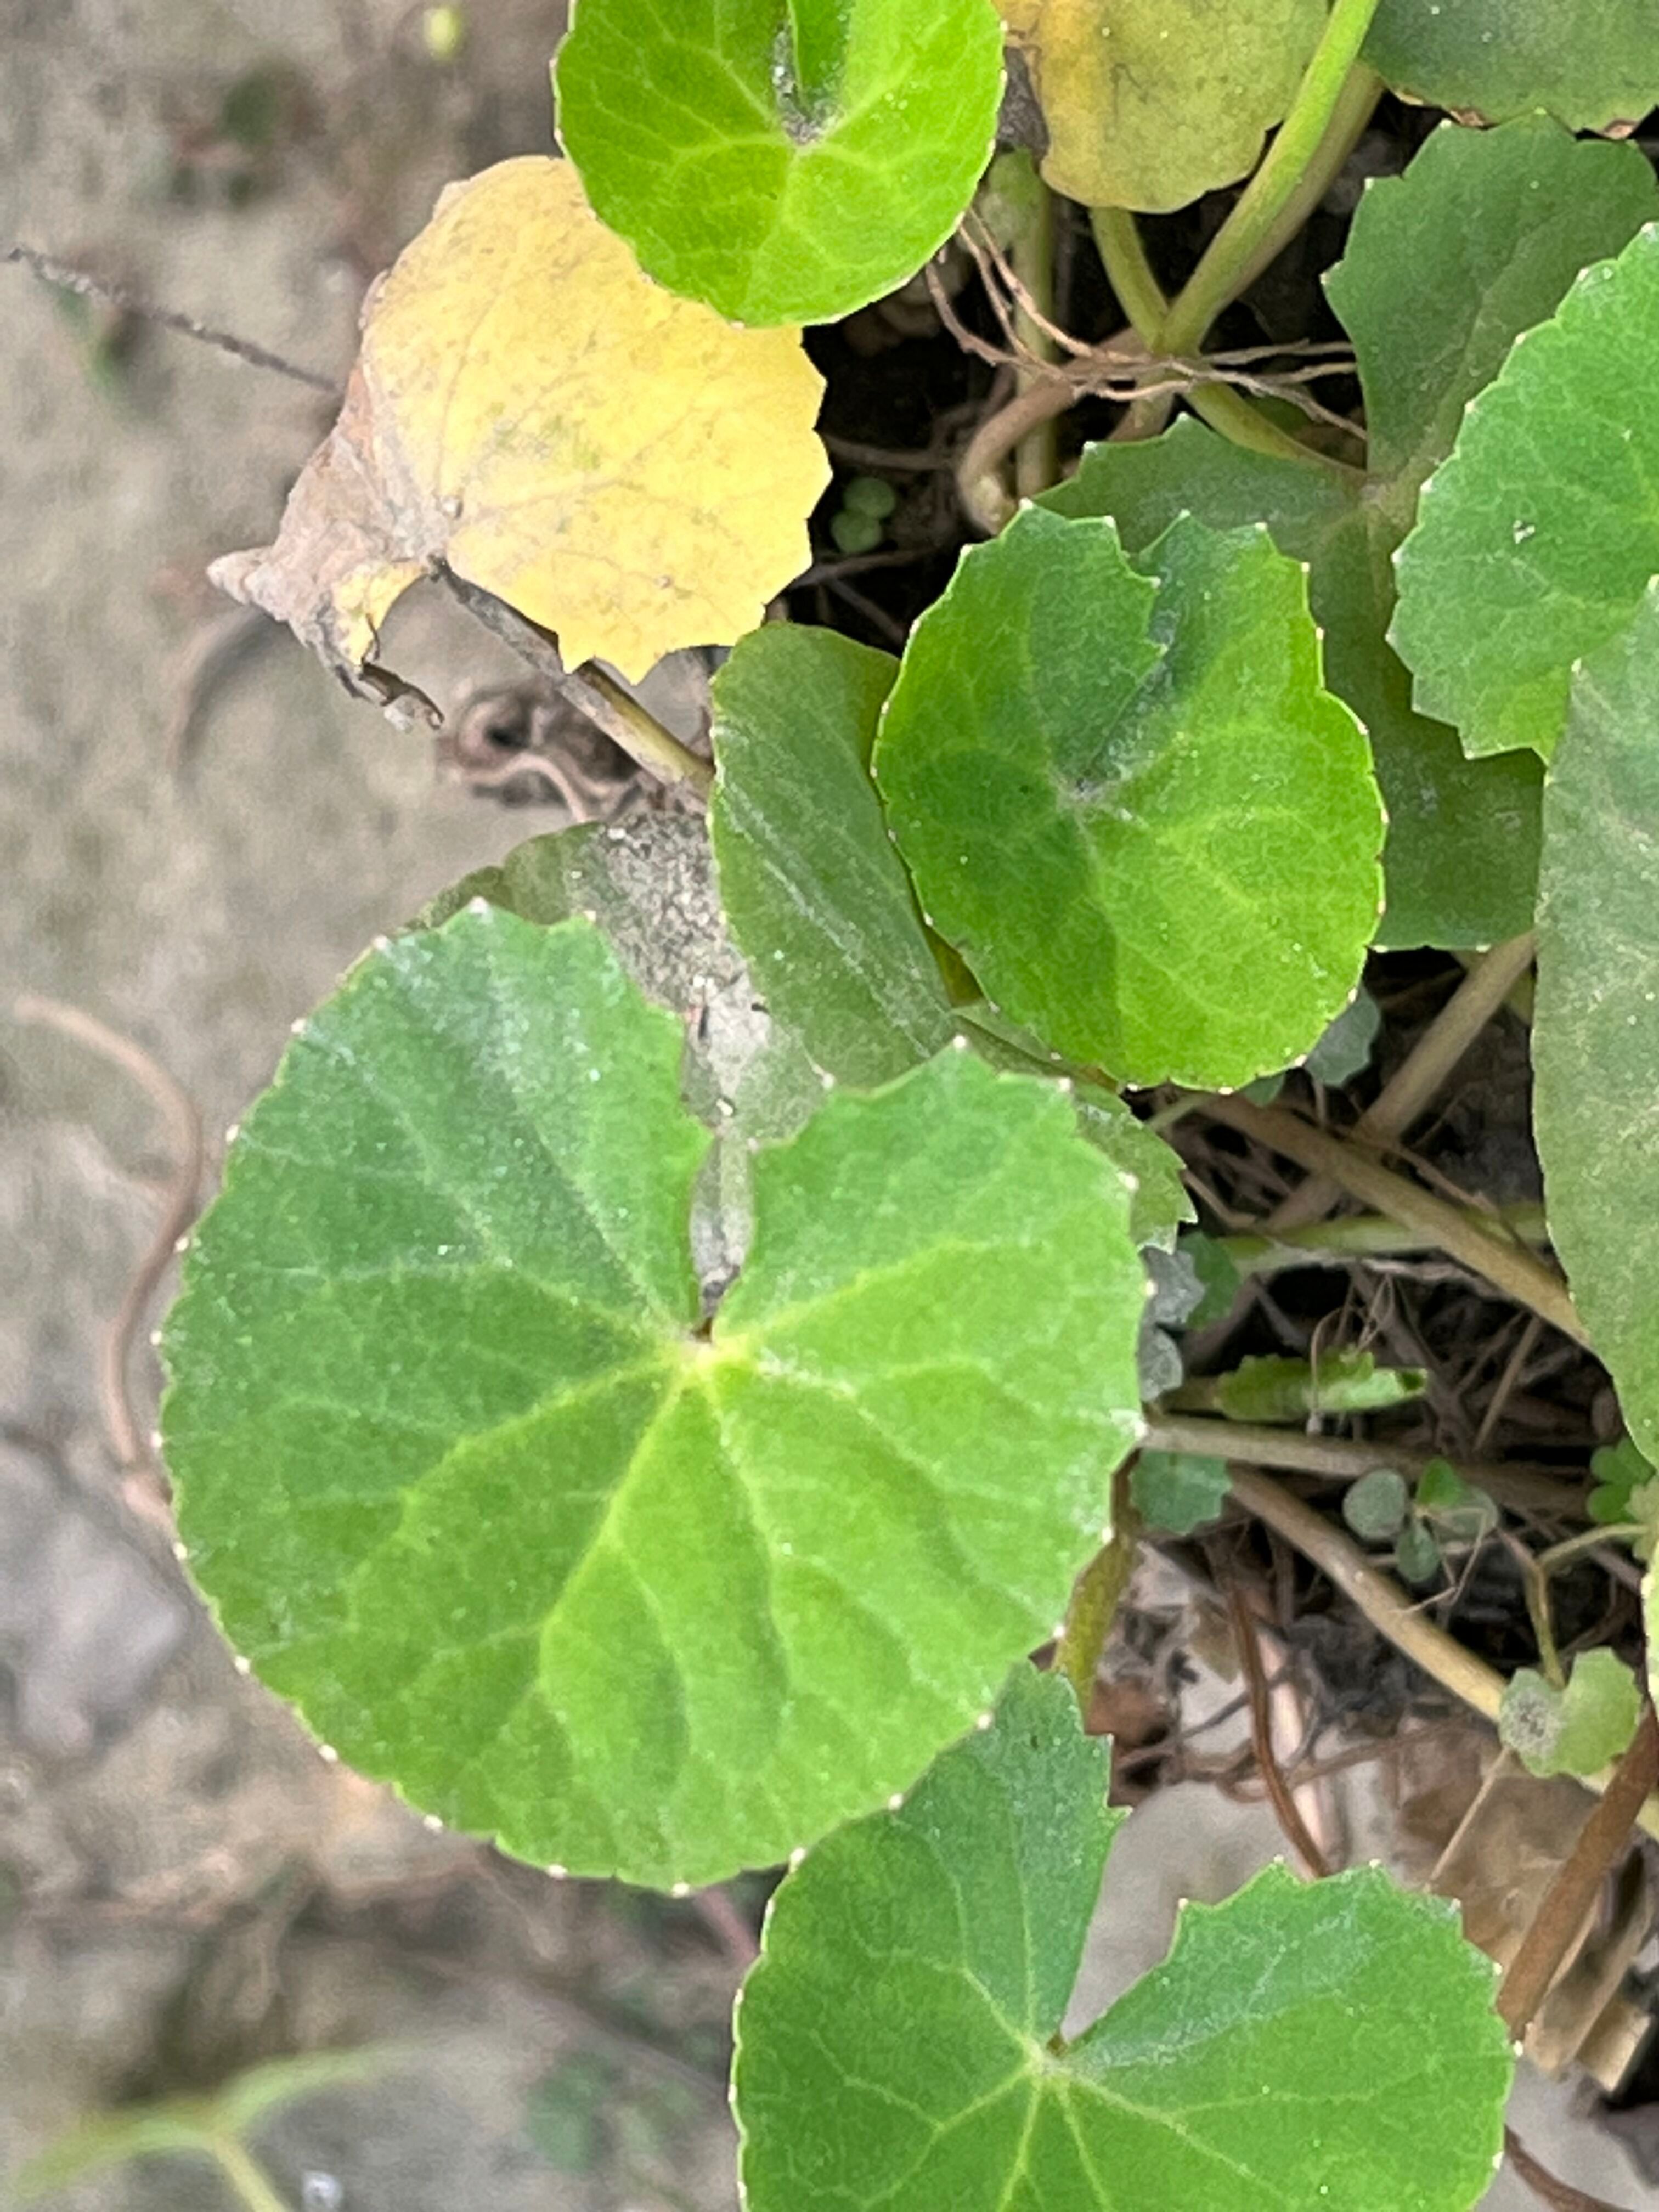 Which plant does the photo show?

thankuni
